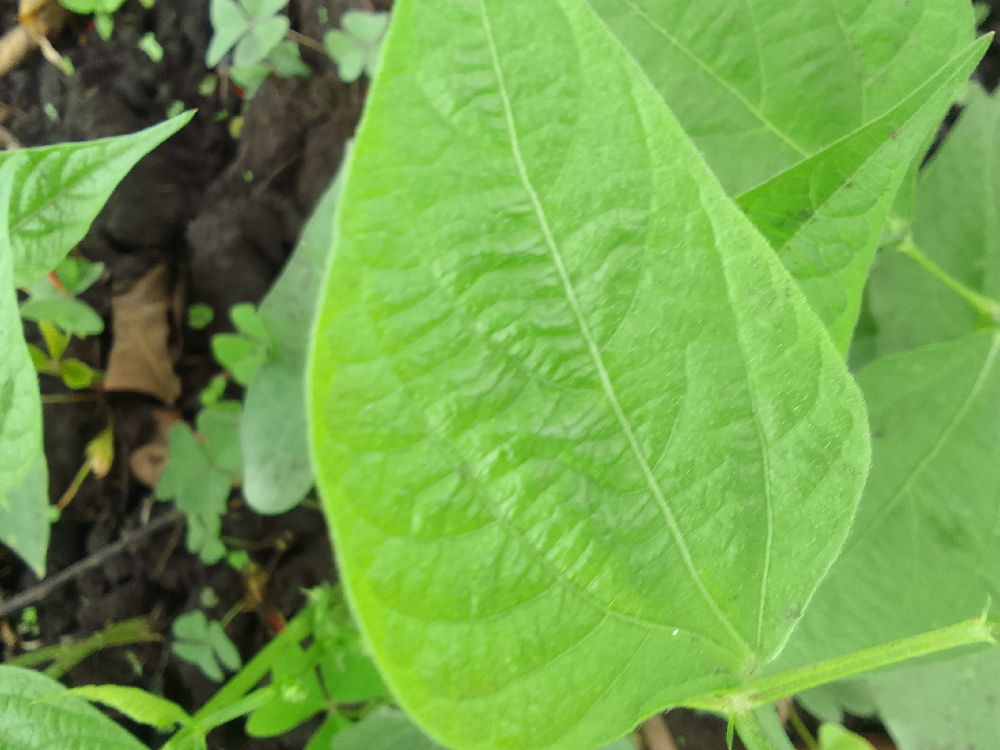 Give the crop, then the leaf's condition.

common bean, healthy
